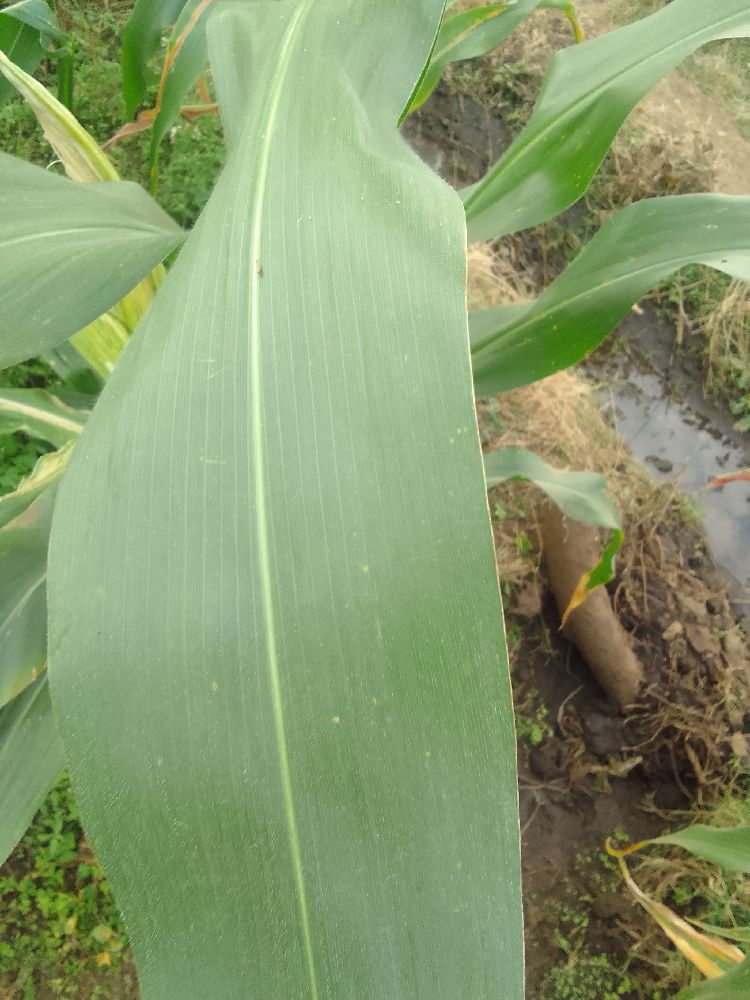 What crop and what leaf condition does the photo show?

maize, healthy
